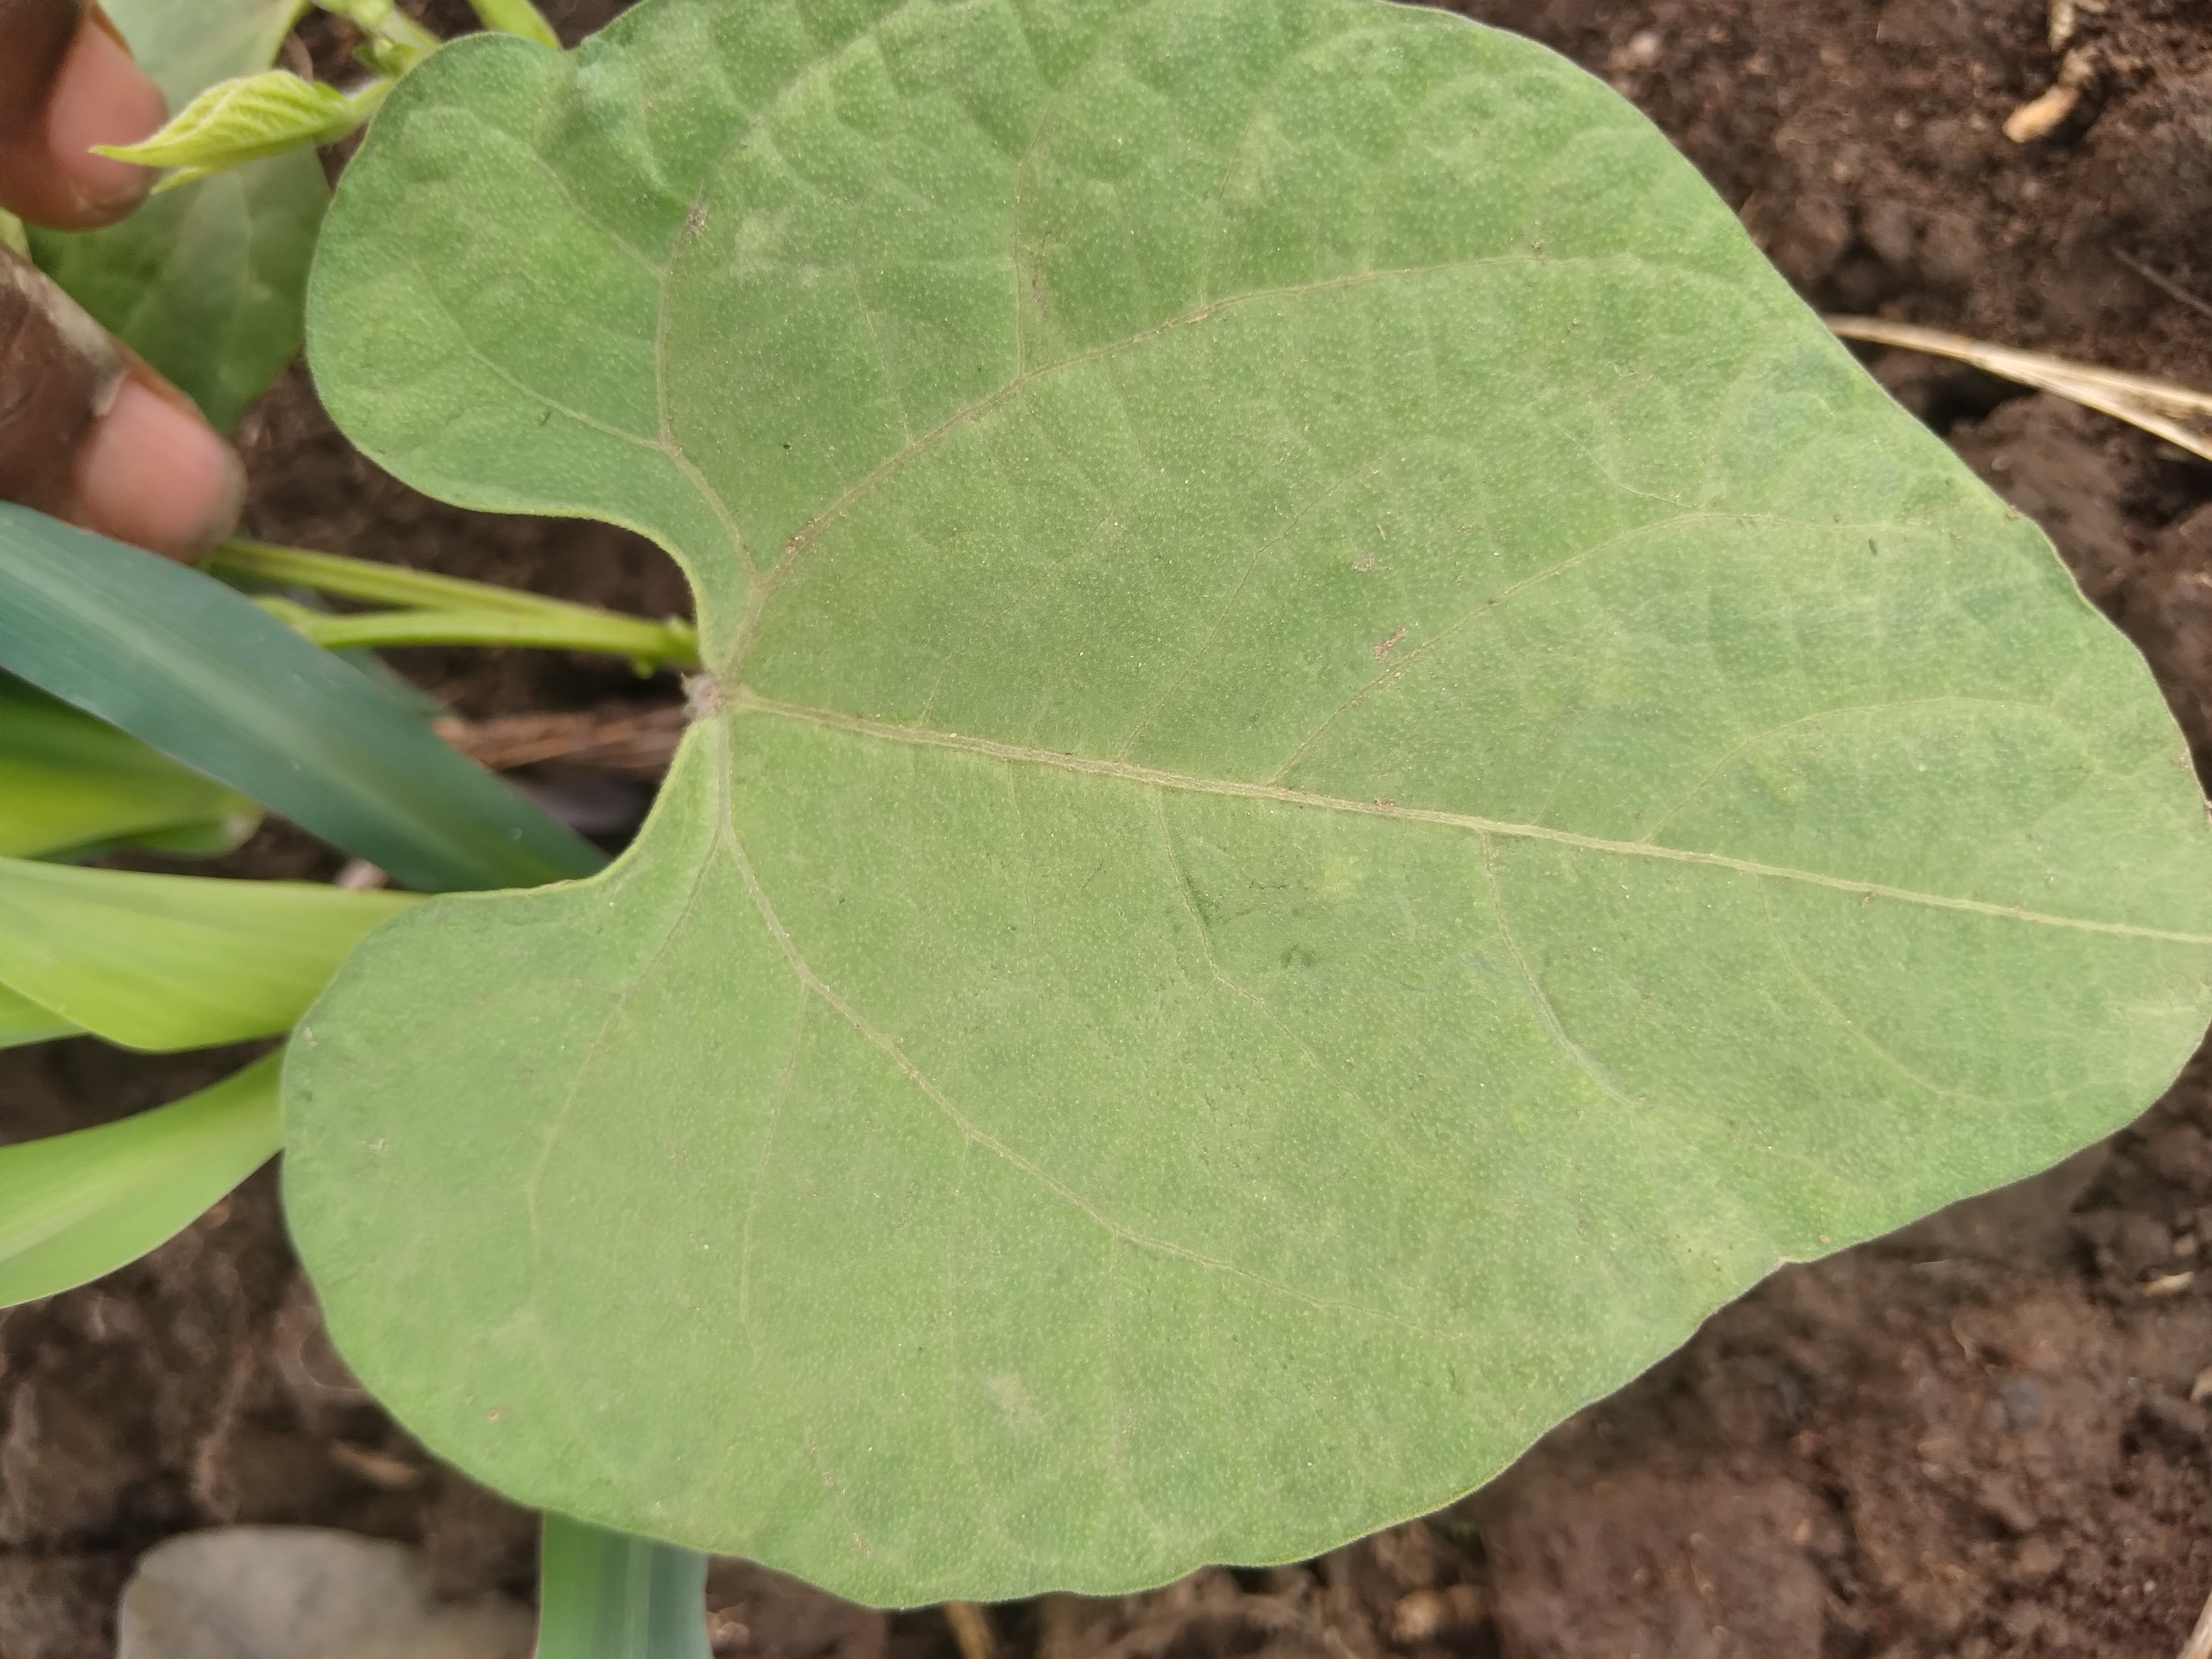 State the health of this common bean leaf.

healthy
